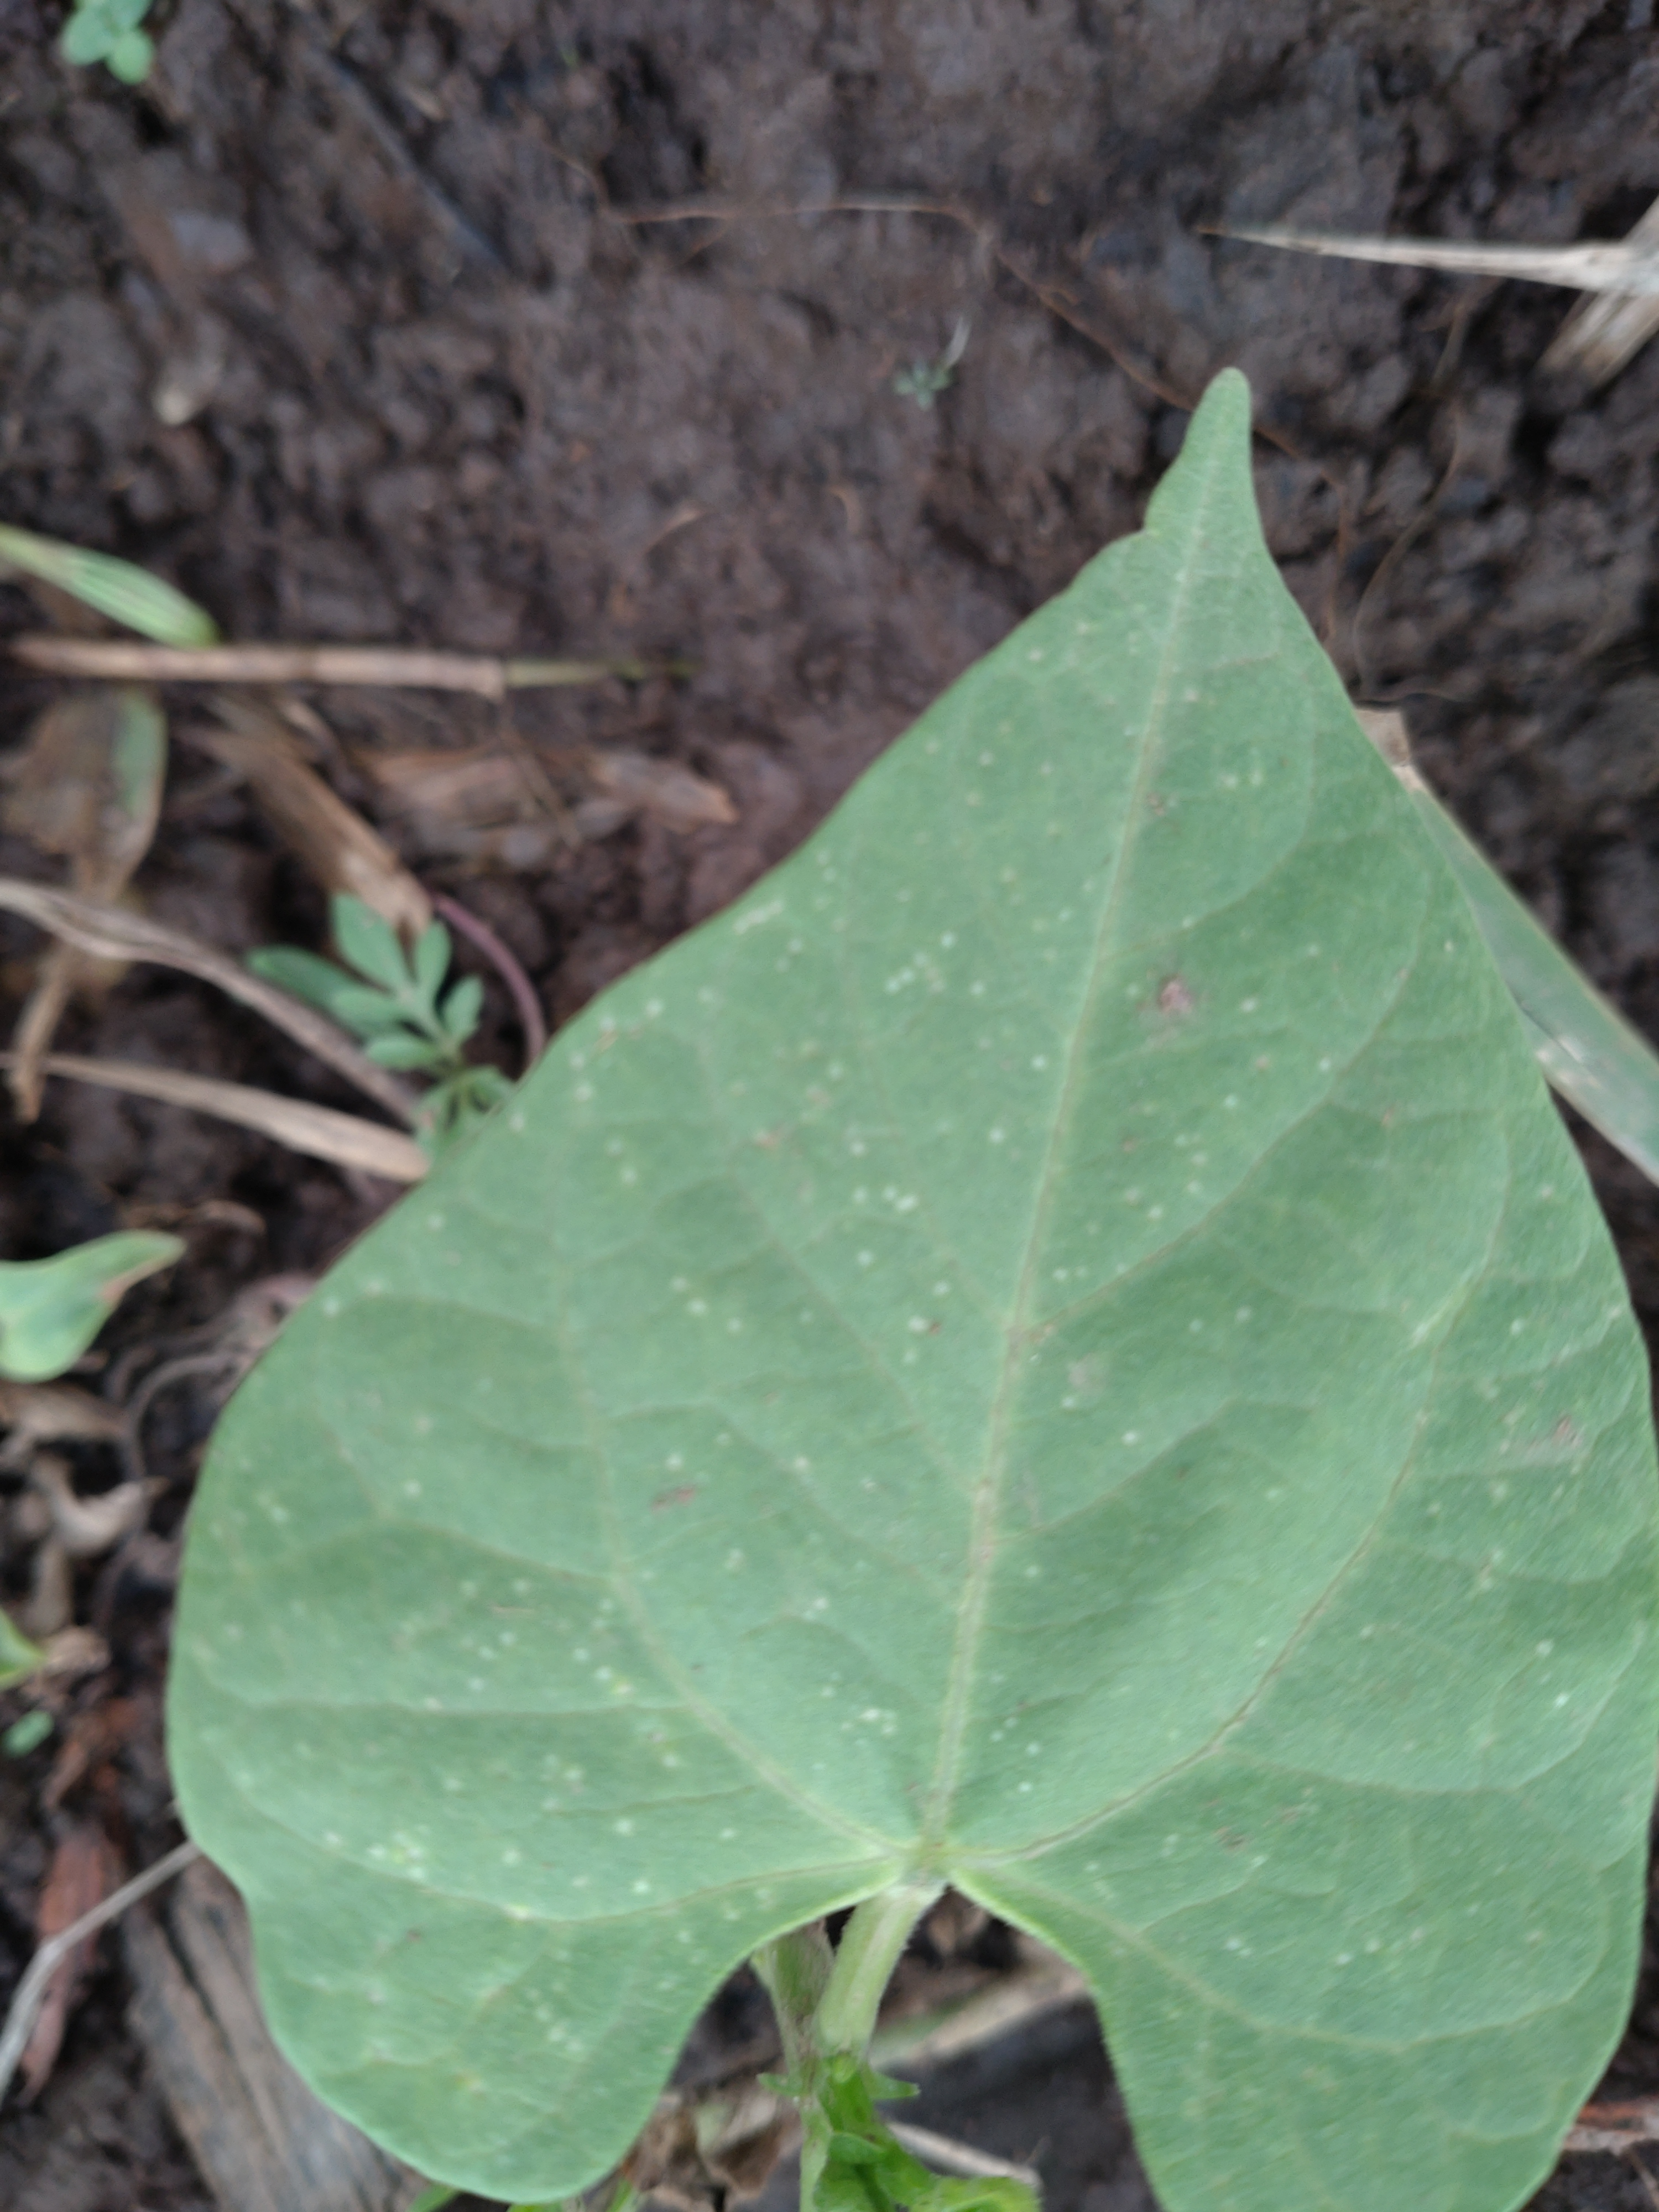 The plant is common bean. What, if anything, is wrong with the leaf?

healthy
